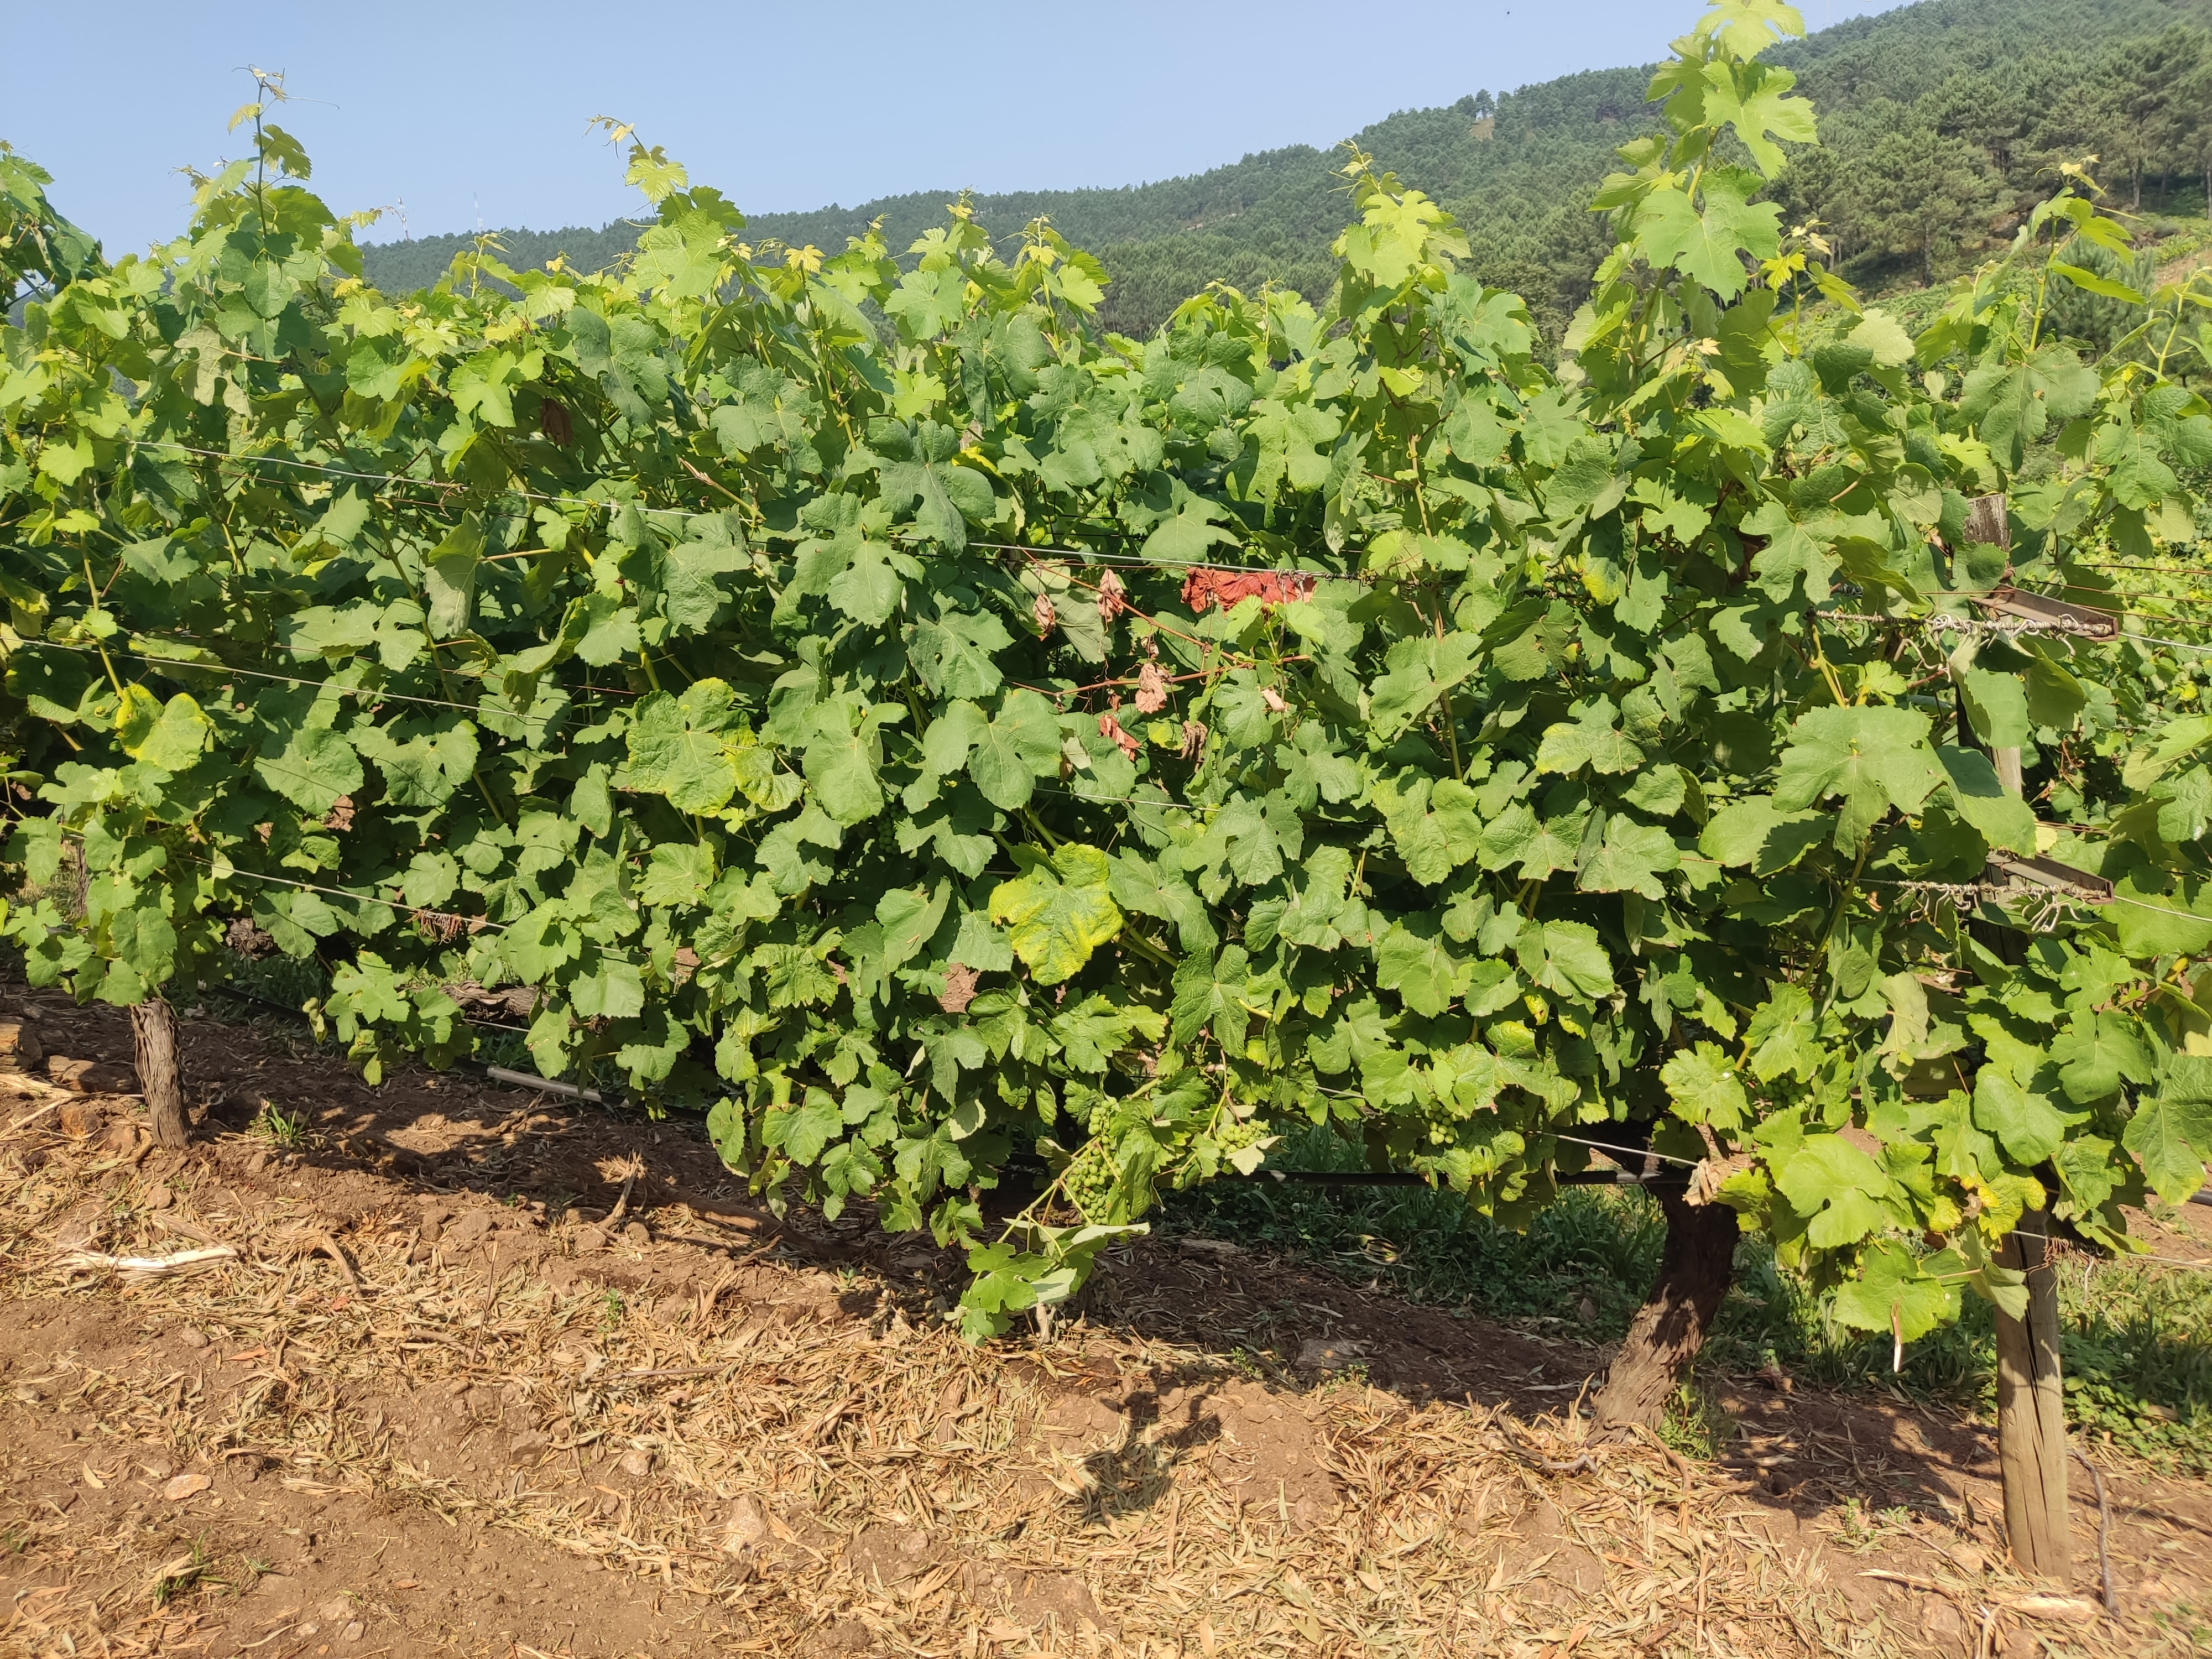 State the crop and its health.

grapevine, not affected by esca disease
